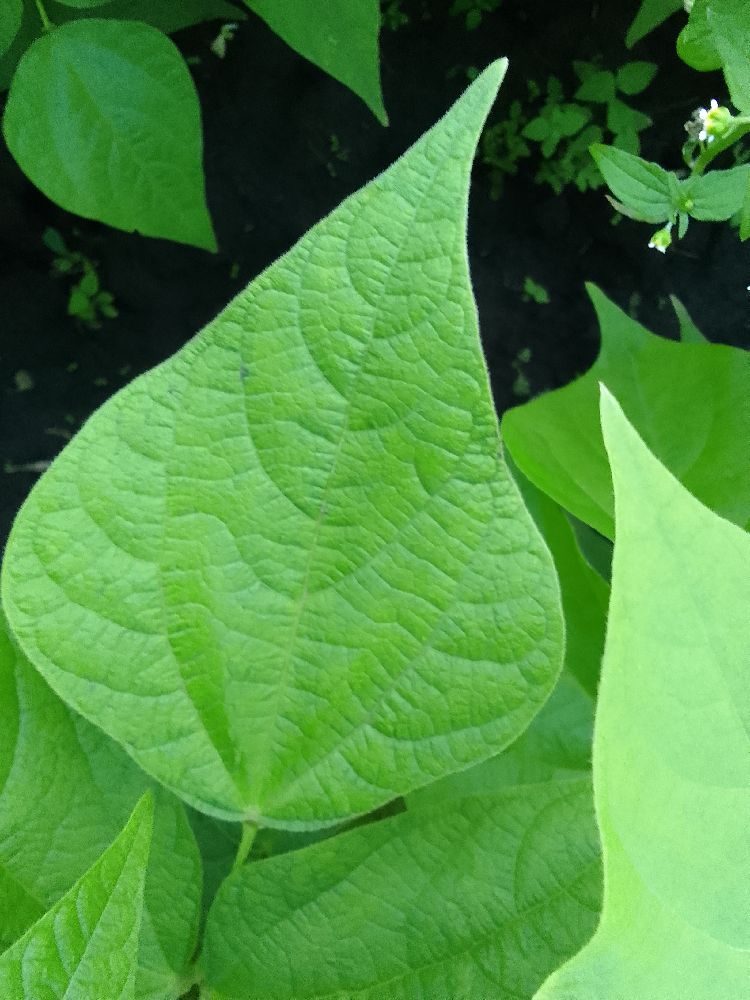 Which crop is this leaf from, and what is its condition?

common bean, healthy
